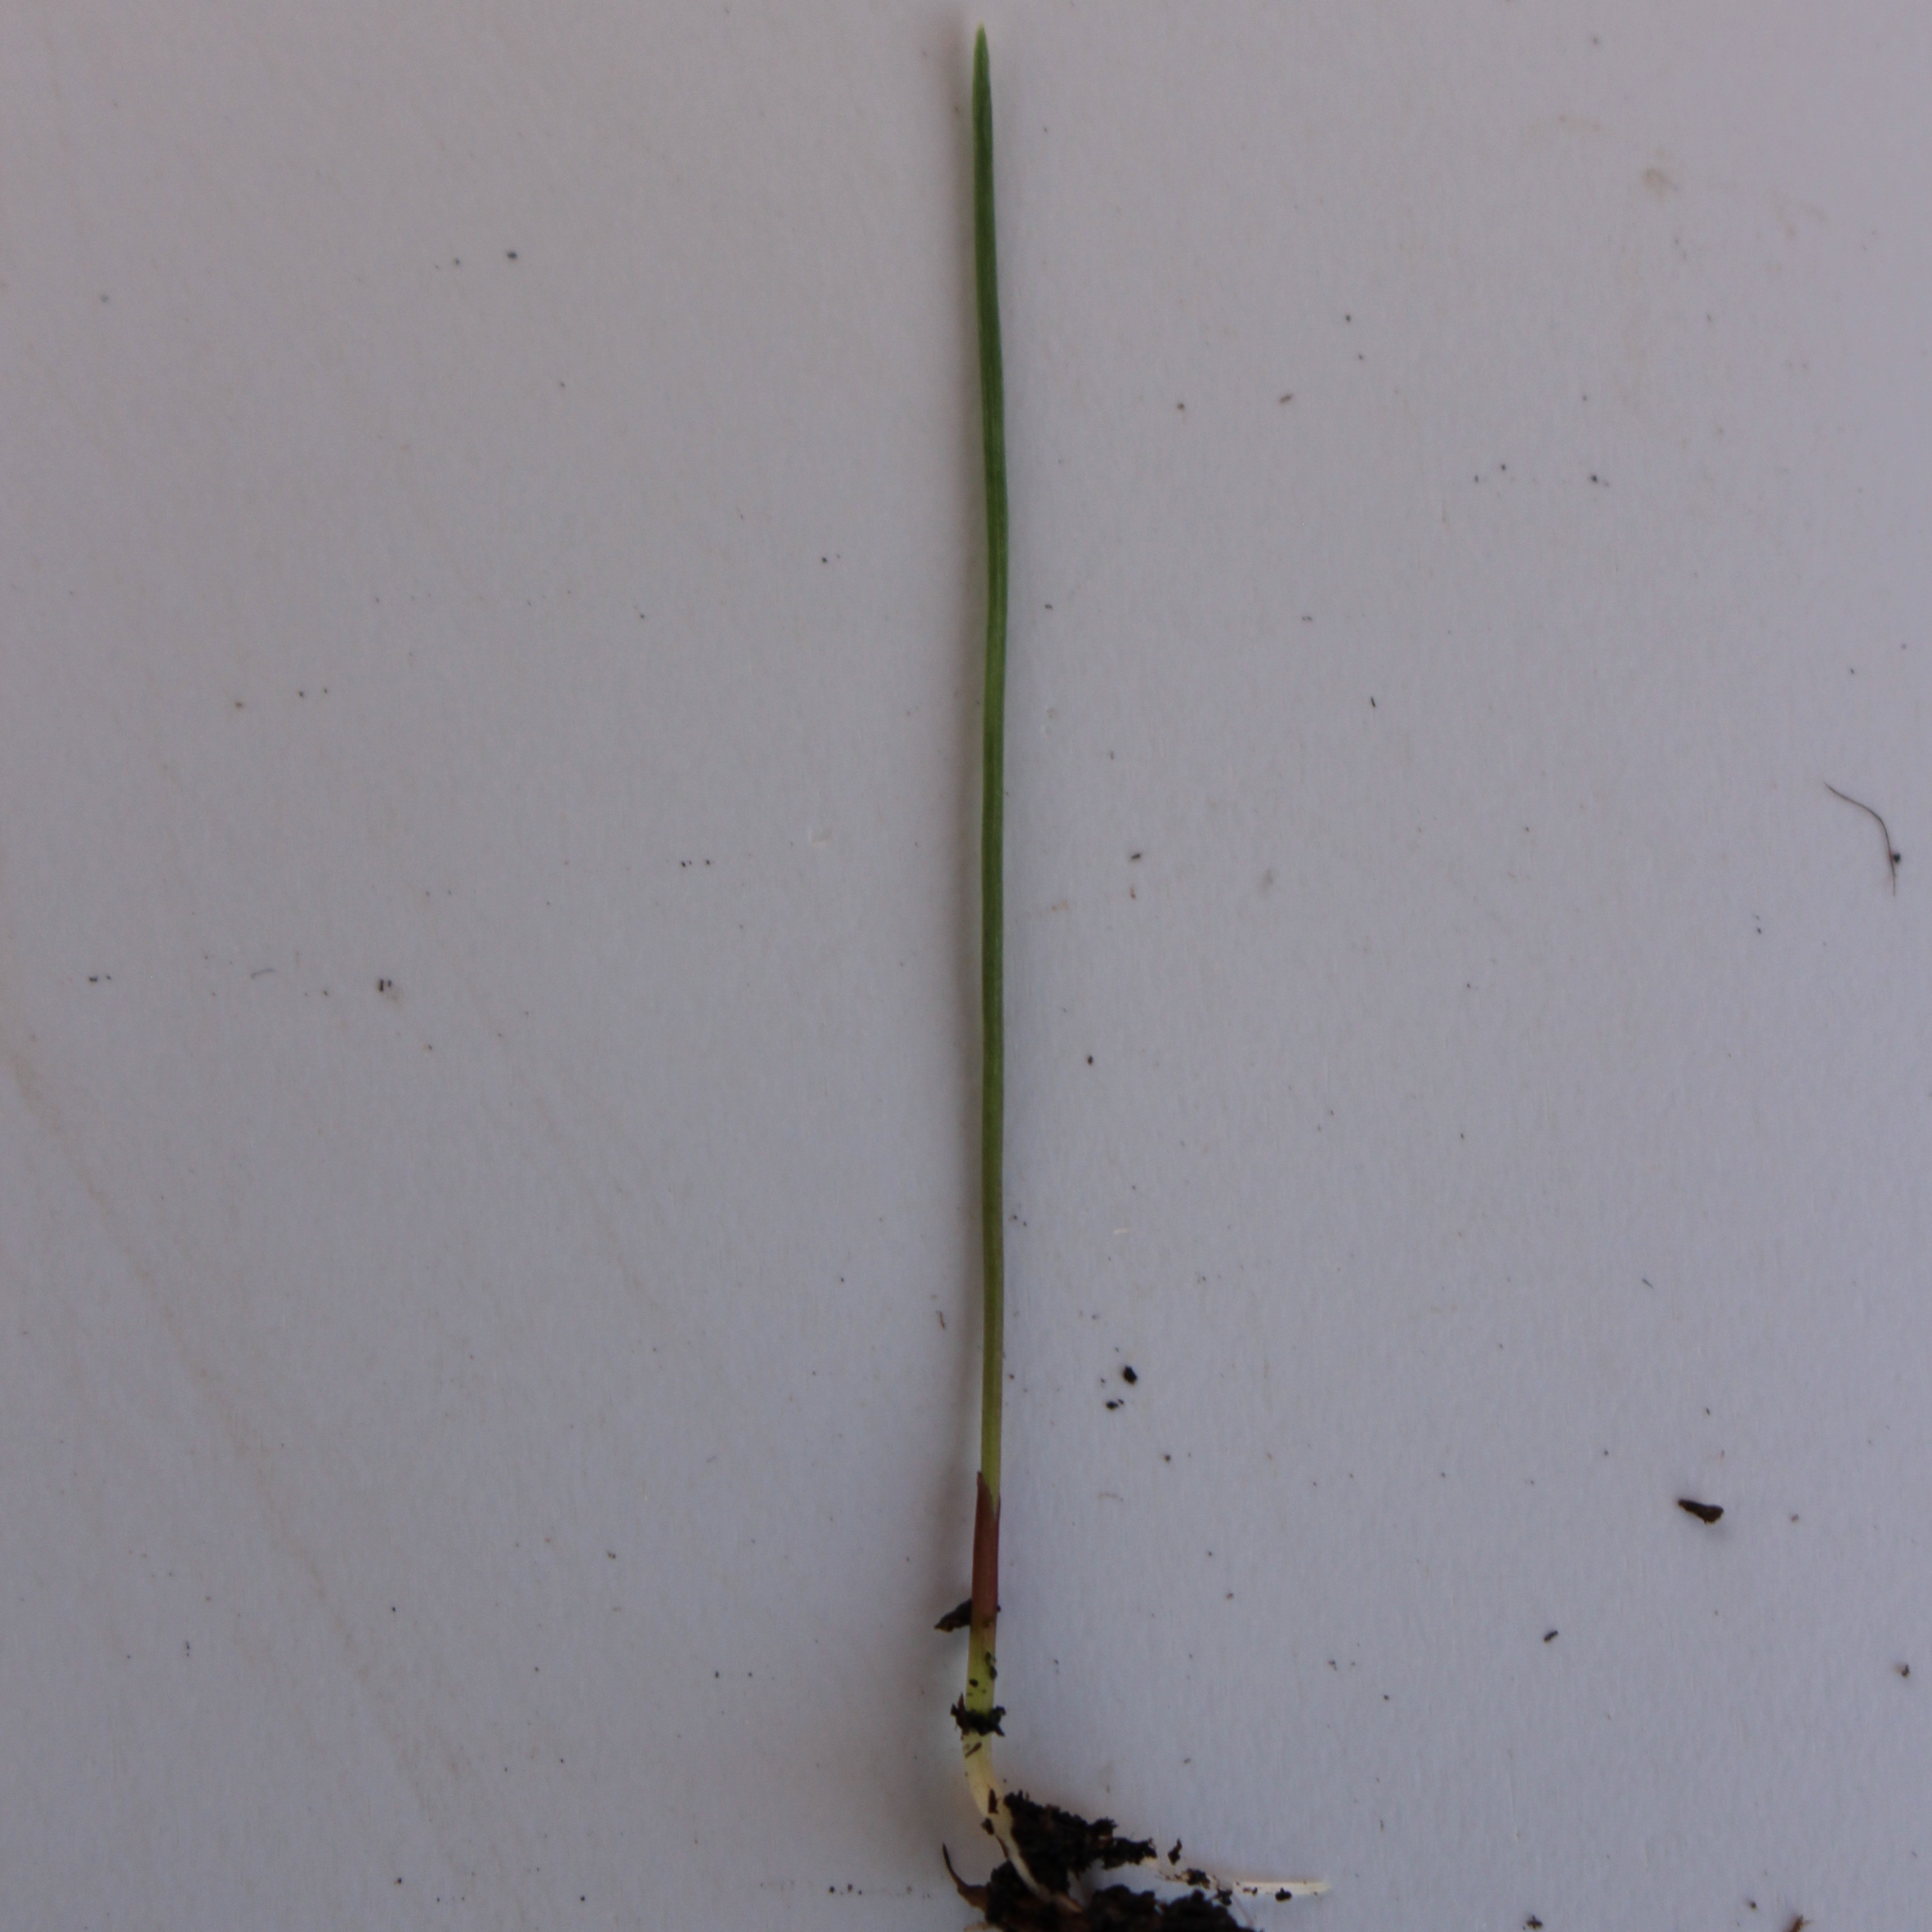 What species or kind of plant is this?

Lolium multiflorum
